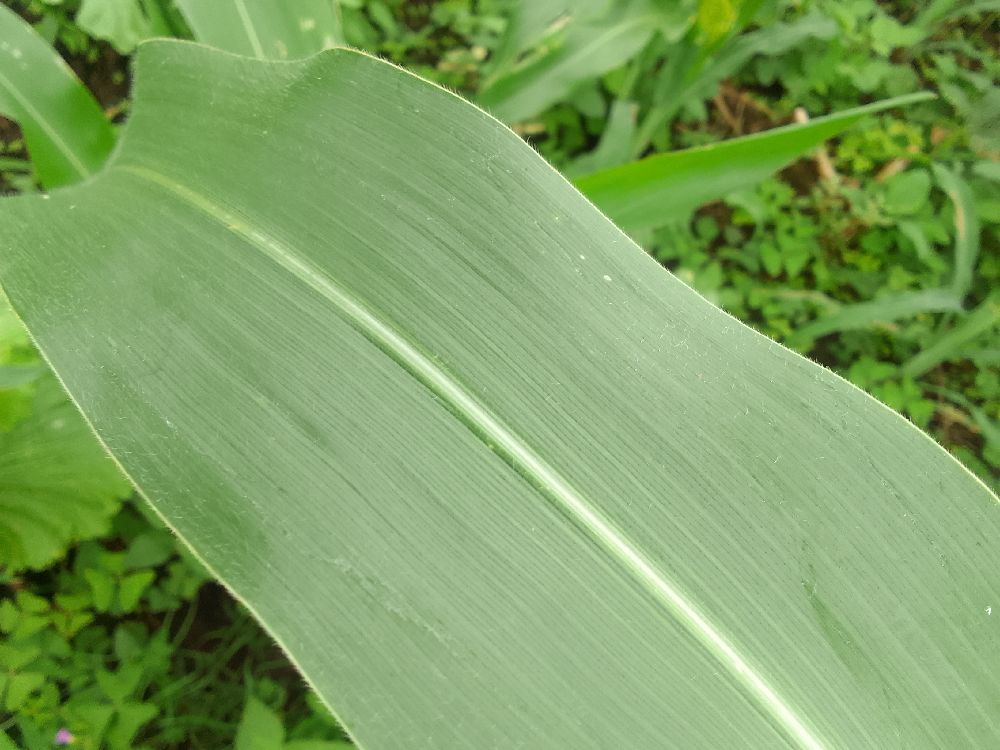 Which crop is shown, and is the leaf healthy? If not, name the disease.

maize, healthy
